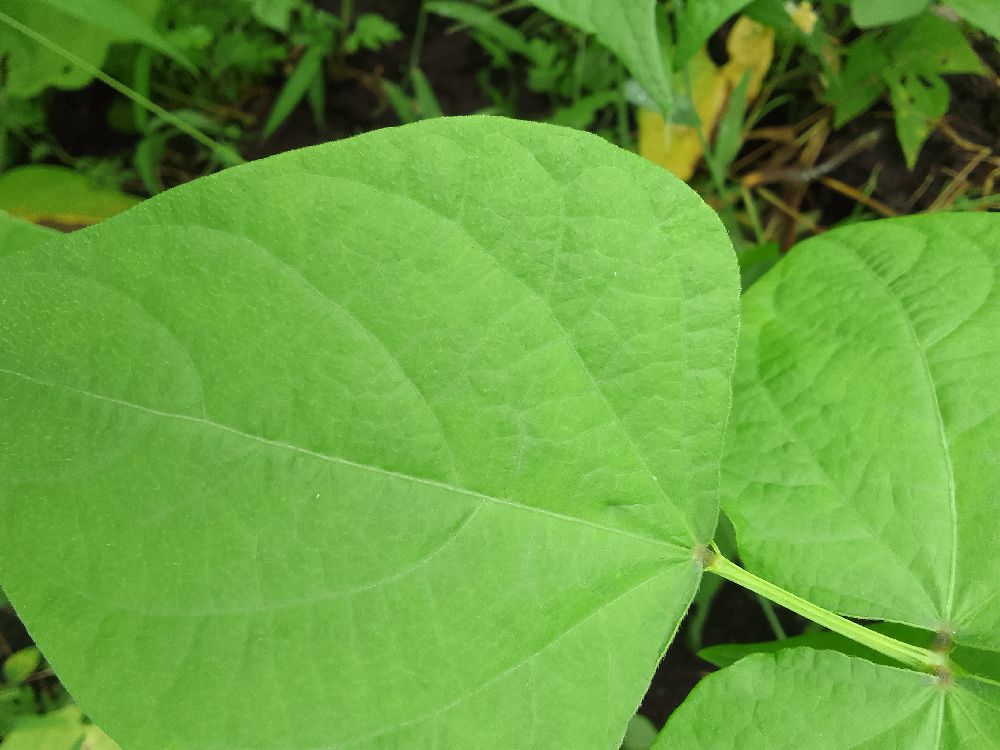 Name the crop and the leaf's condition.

common bean, healthy
